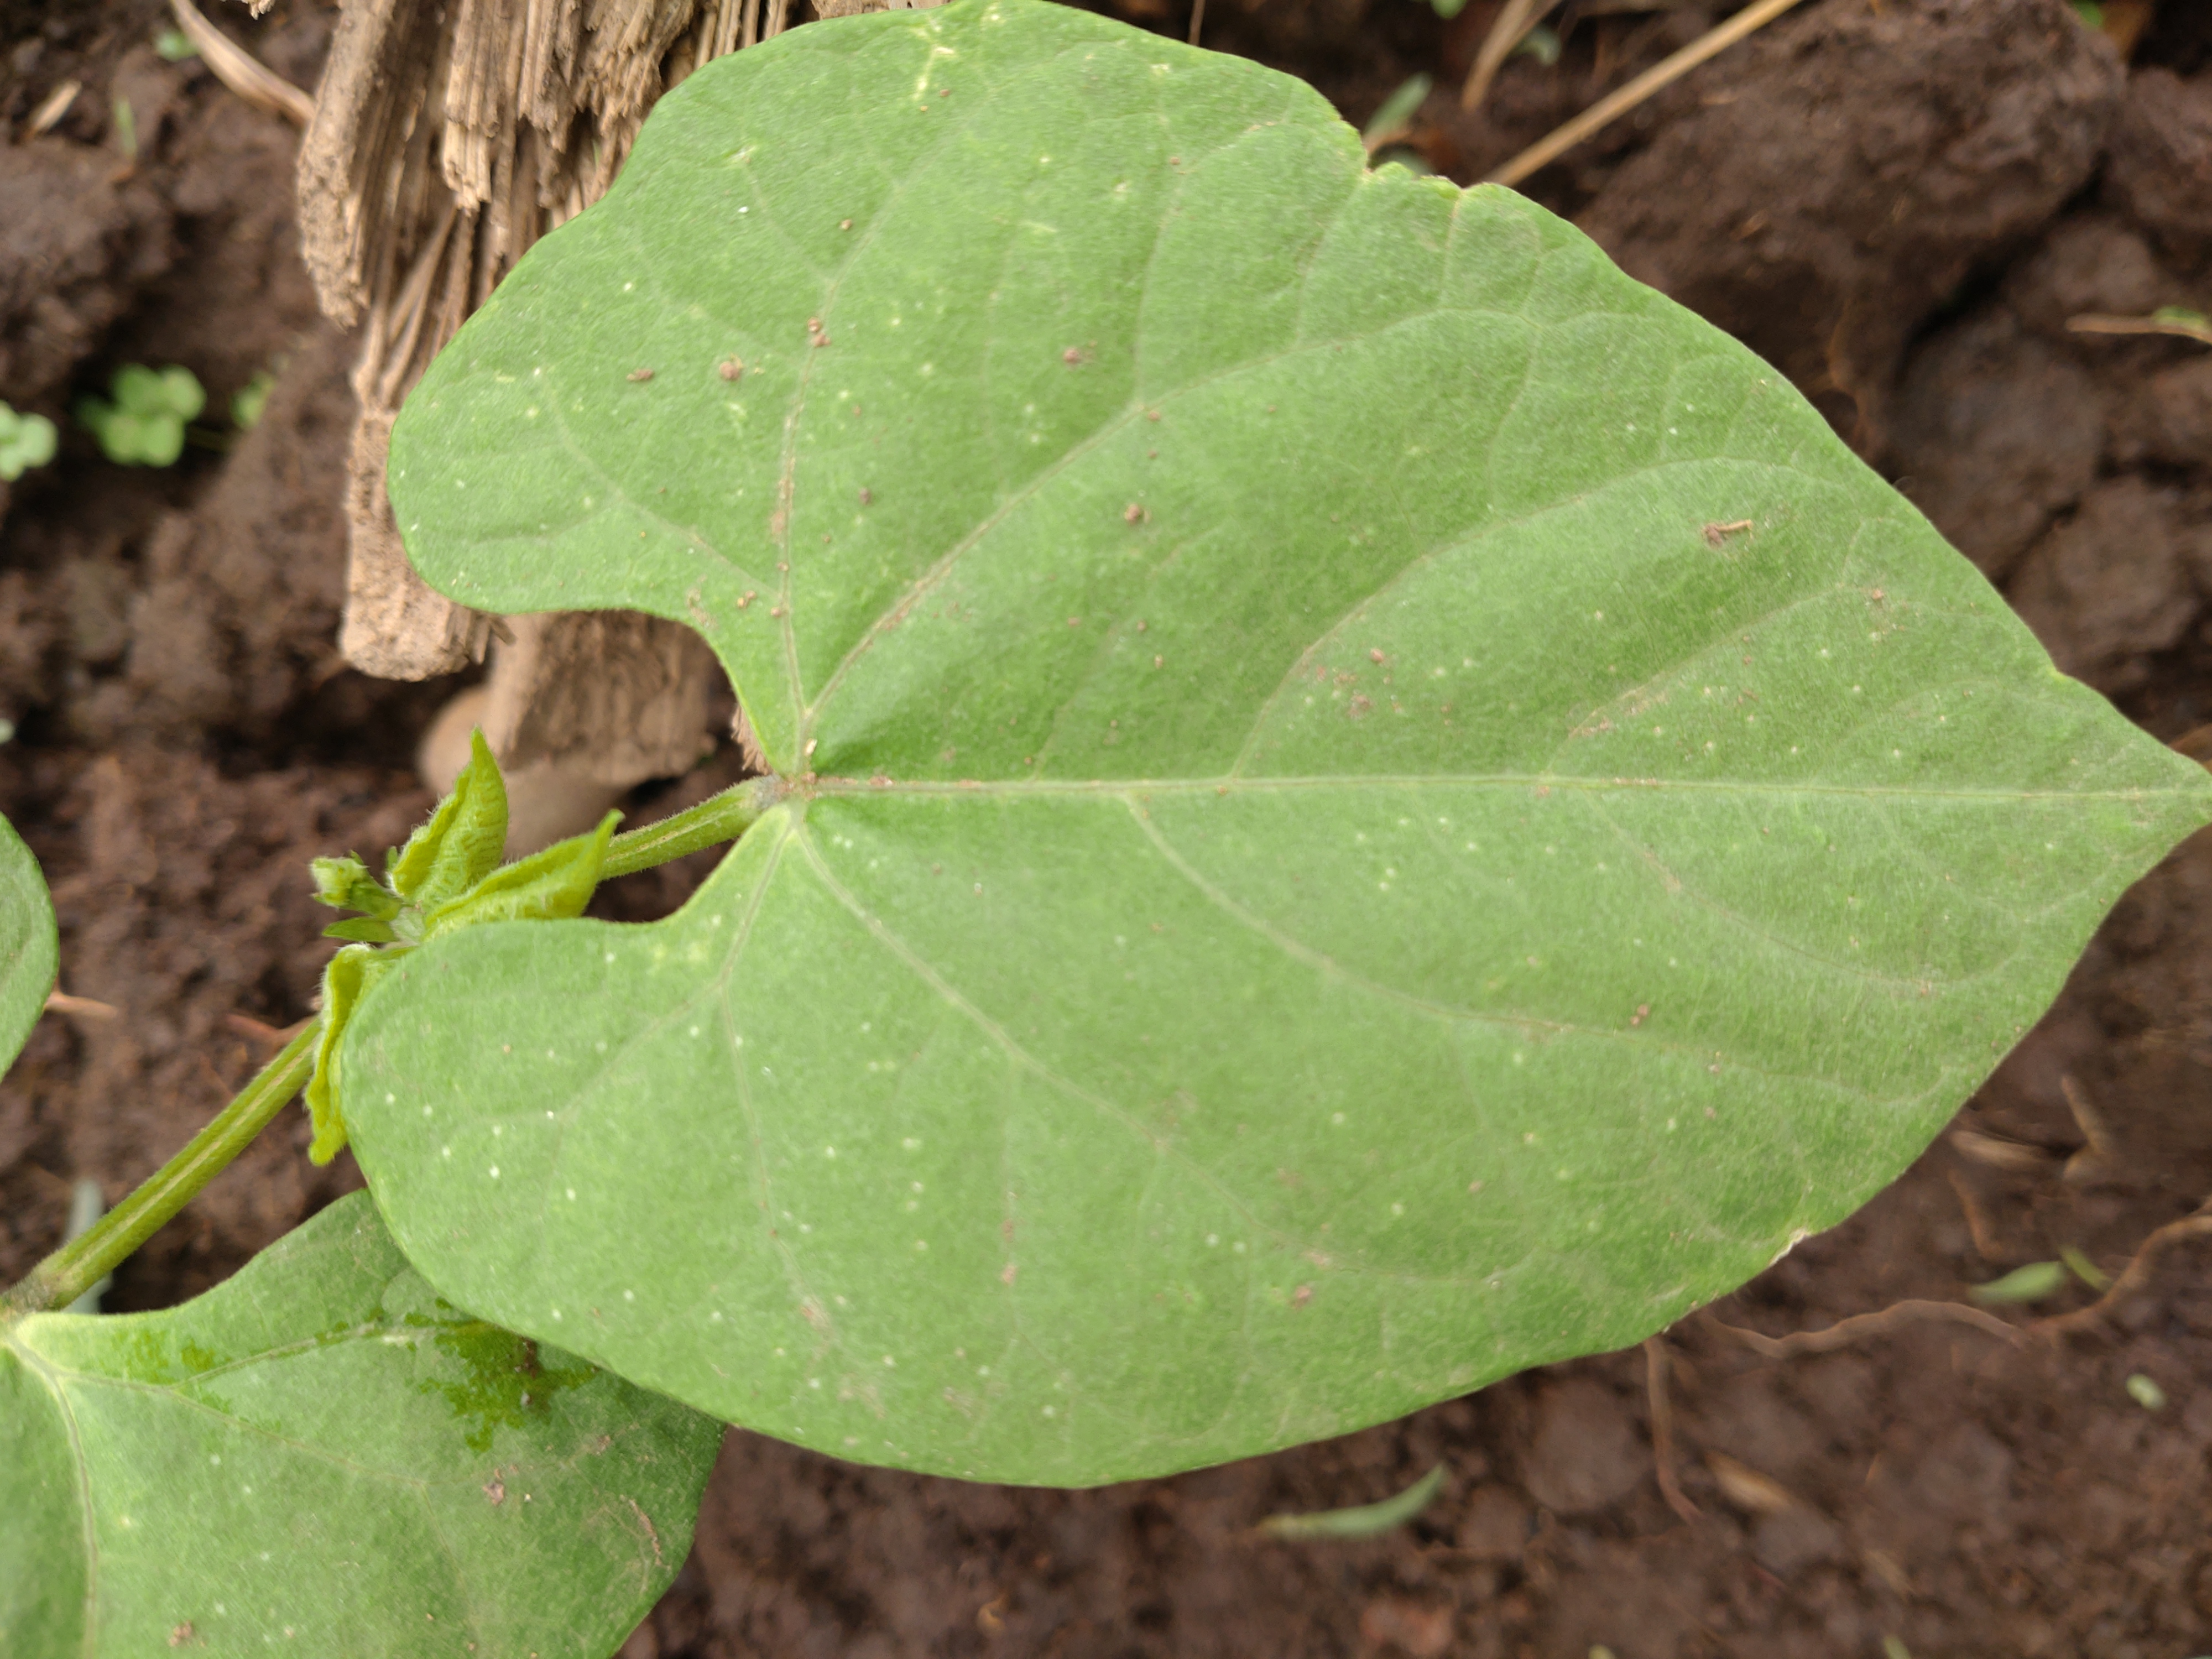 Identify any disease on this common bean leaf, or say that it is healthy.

healthy
